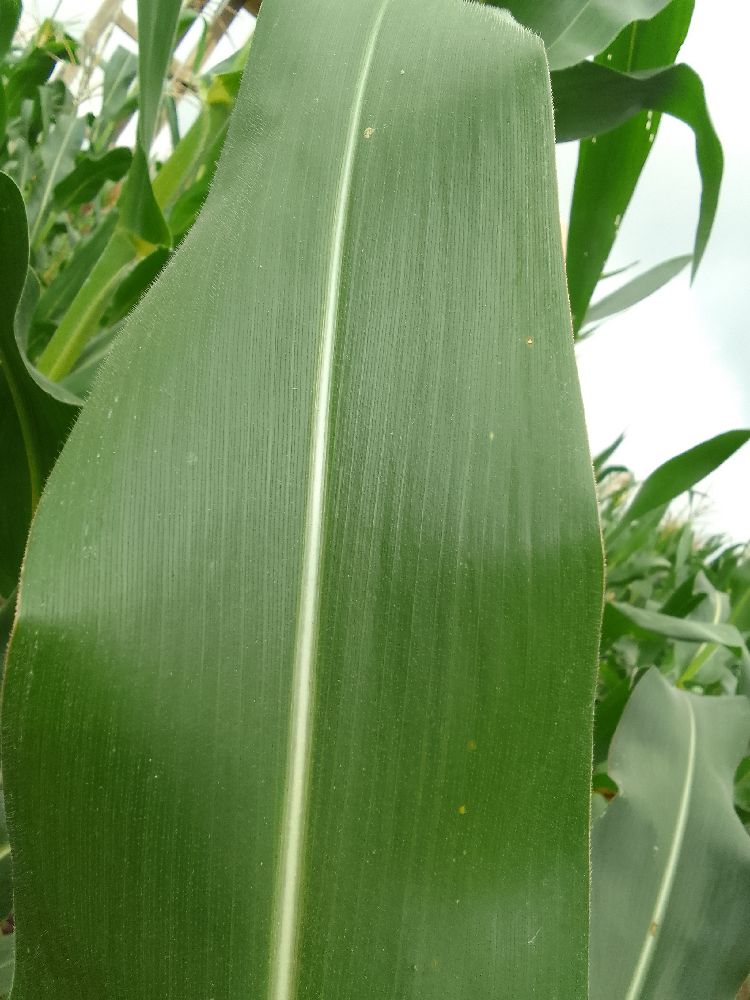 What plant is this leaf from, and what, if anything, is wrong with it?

maize, healthy
